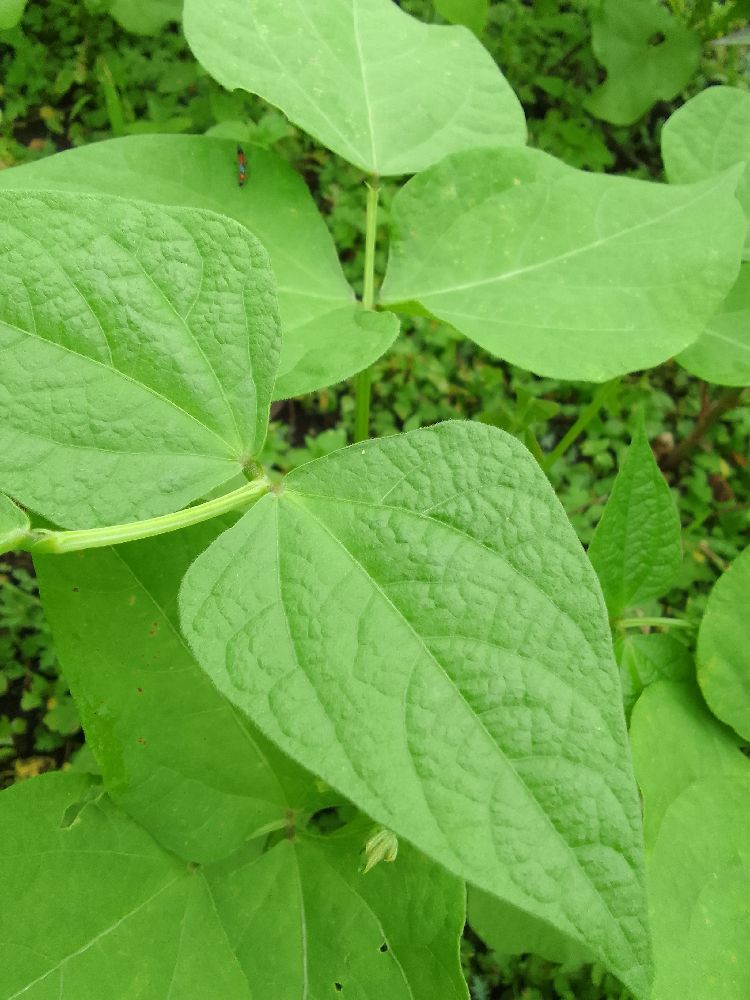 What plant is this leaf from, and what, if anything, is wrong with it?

common bean, healthy
